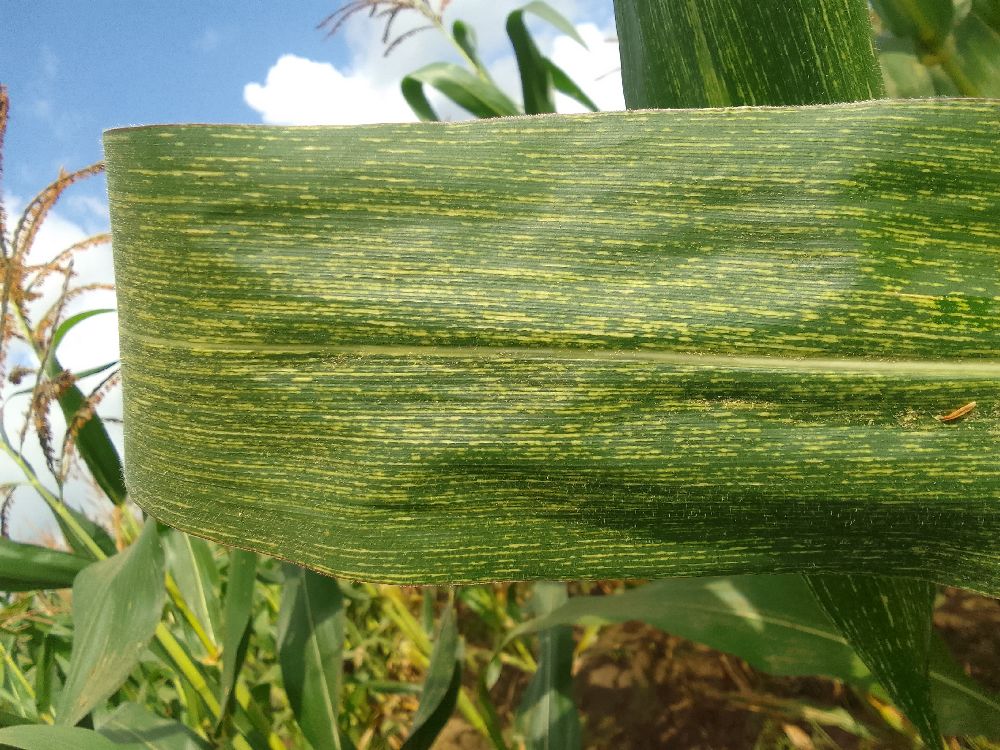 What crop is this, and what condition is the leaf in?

maize, maize streak virus
